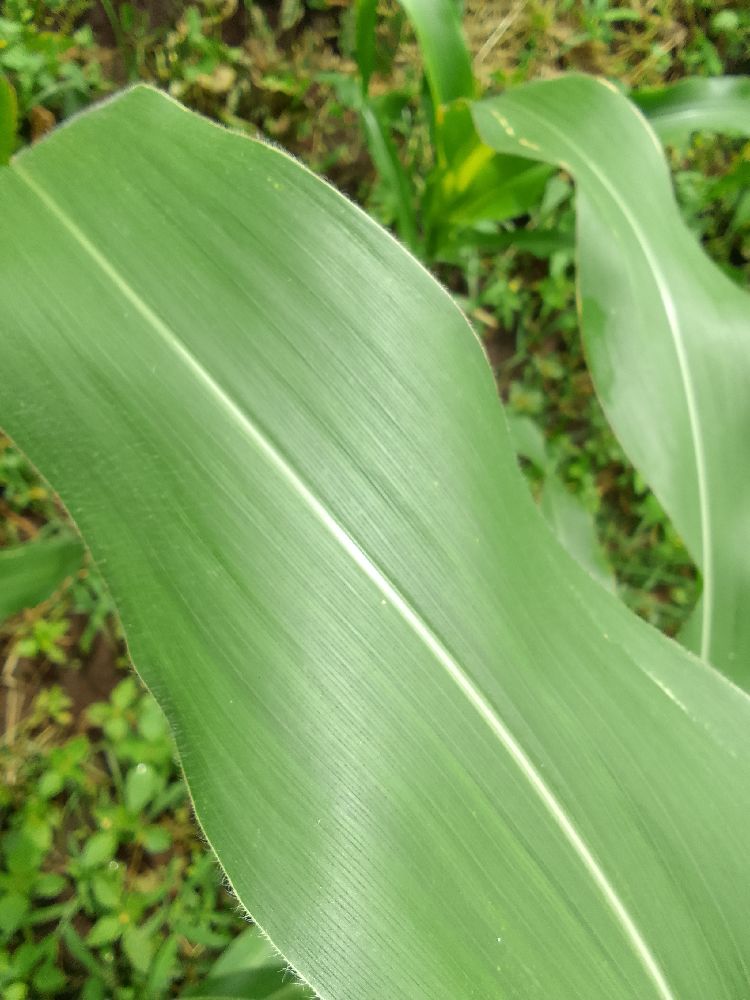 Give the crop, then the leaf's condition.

maize, healthy
